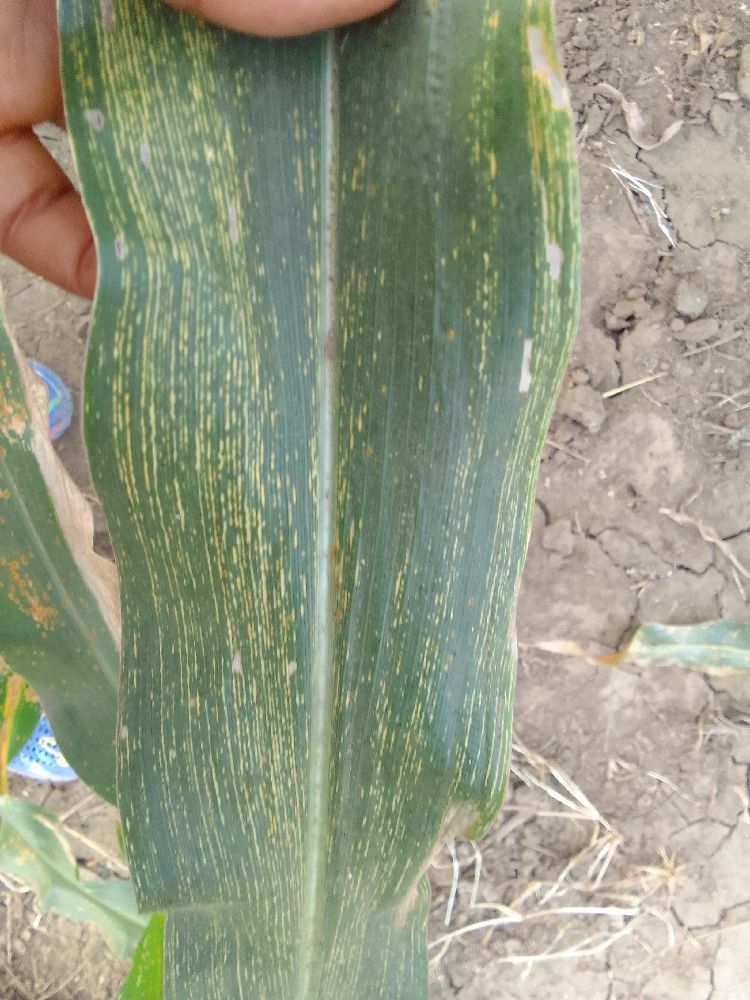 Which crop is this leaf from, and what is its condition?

maize, maize streak virus
